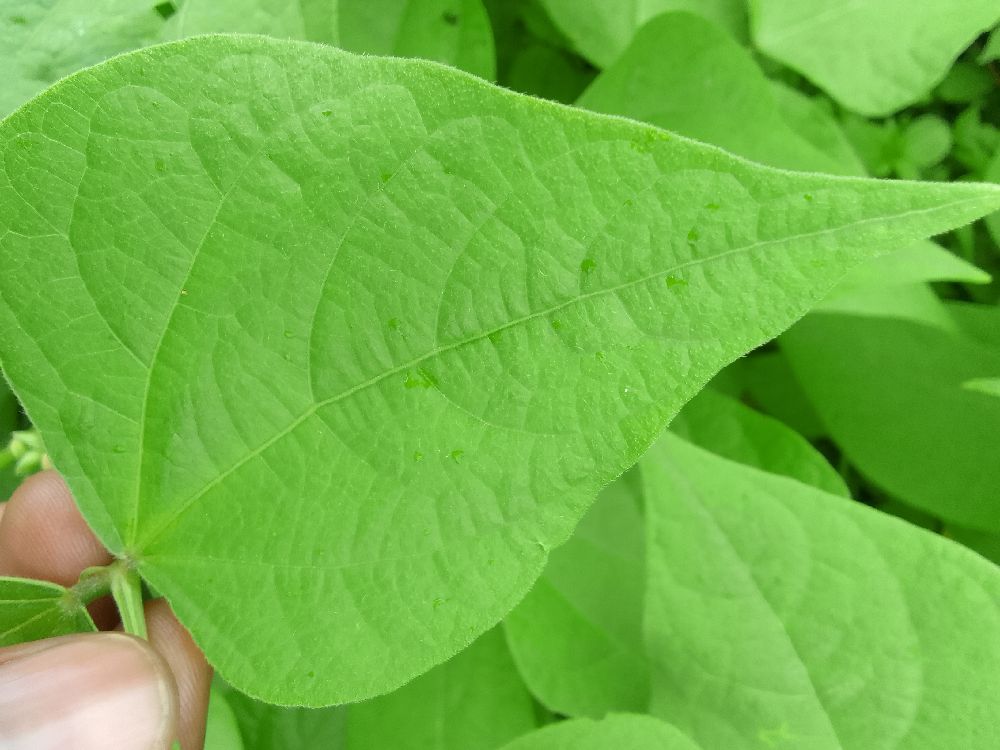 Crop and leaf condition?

common bean, healthy
